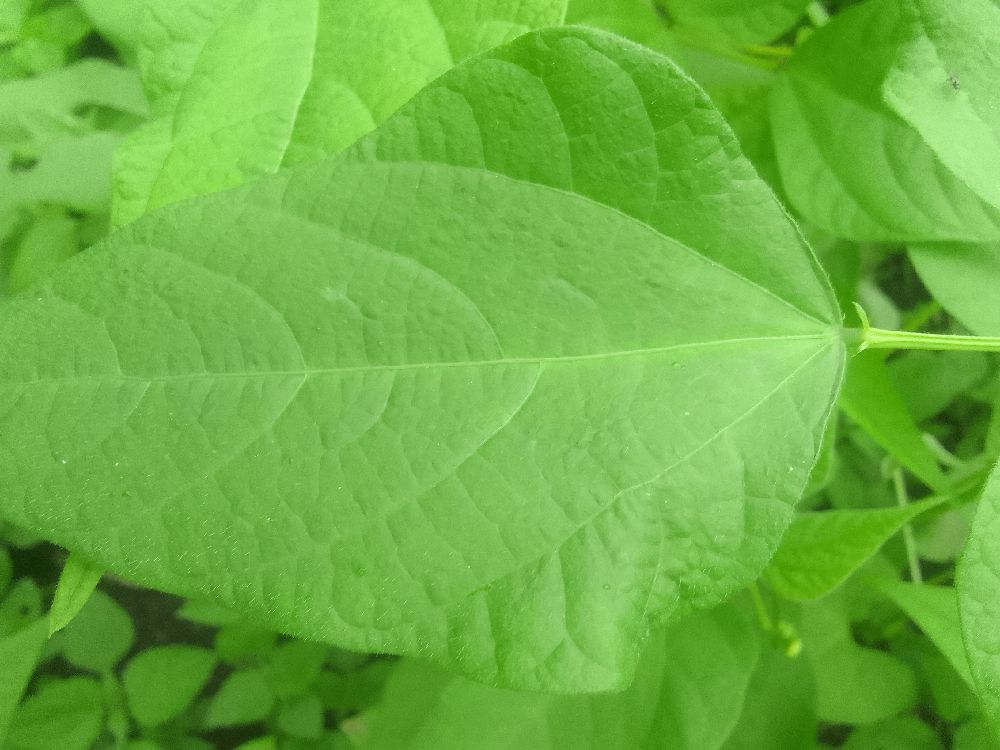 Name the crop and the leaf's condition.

common bean, healthy
